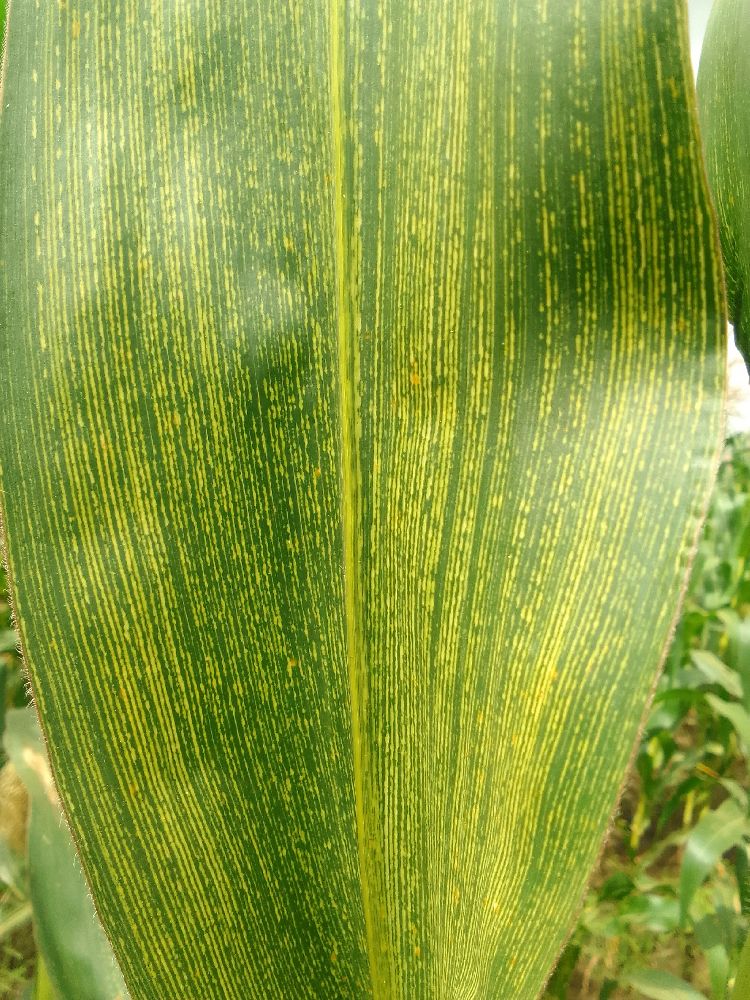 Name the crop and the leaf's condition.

maize, maize streak virus
